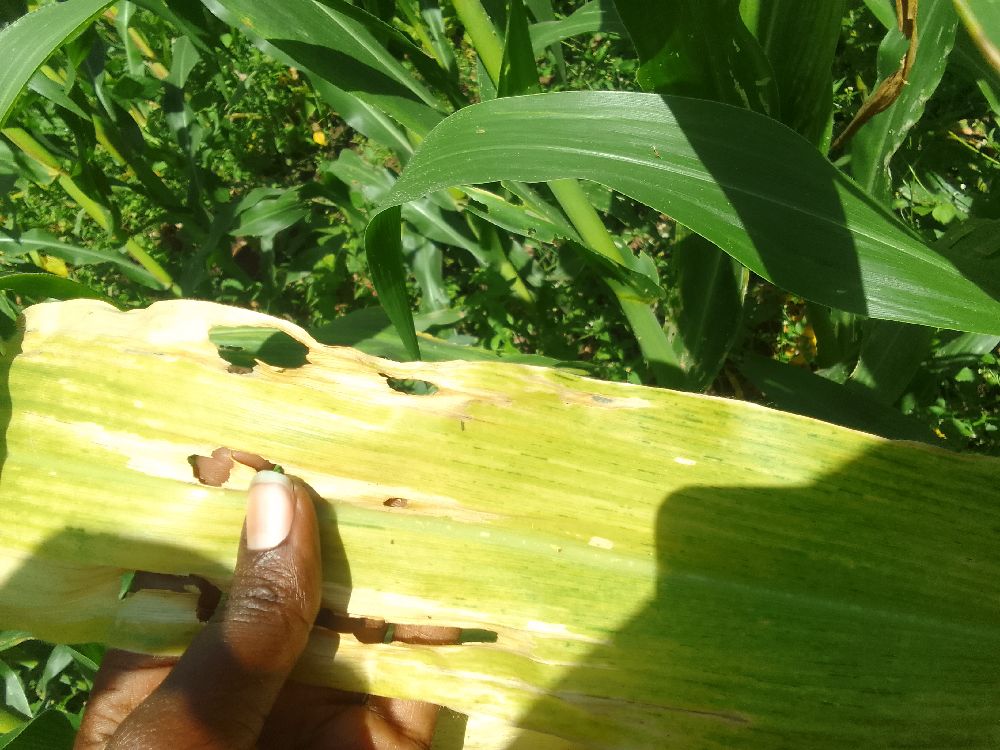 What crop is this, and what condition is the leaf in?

maize, maize lethal necrosis
